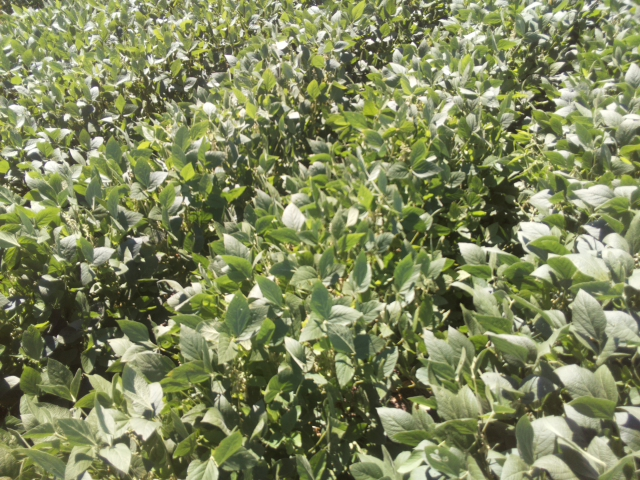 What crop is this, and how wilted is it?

soybean, slight leaflet or petiole turgor loss in upper canopy
